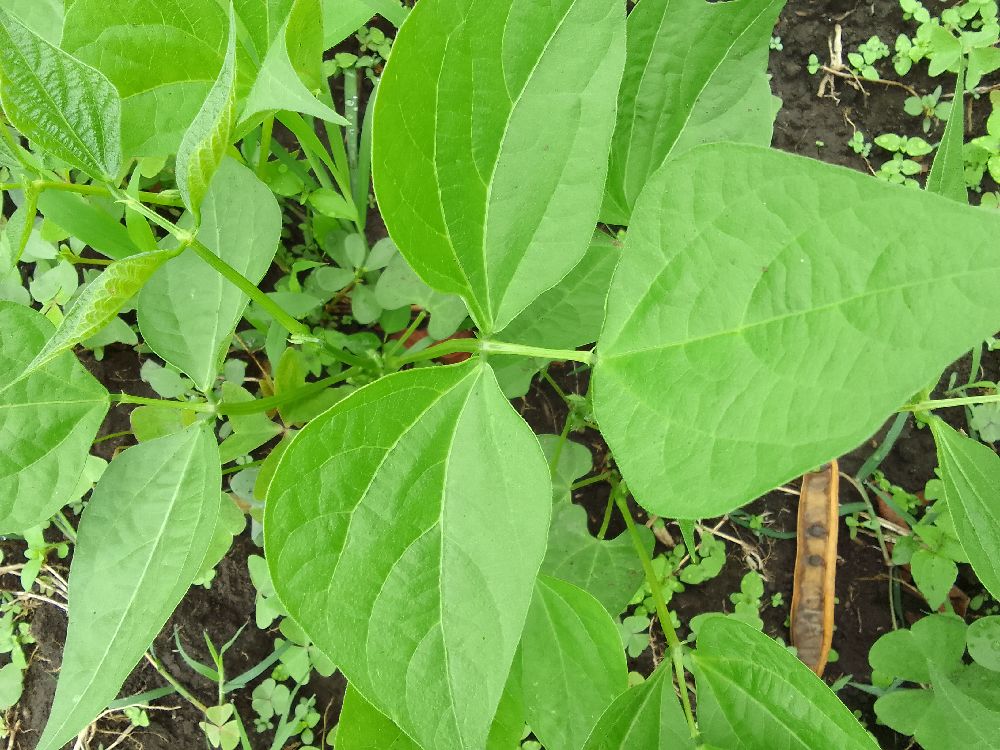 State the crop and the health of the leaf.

common bean, healthy
